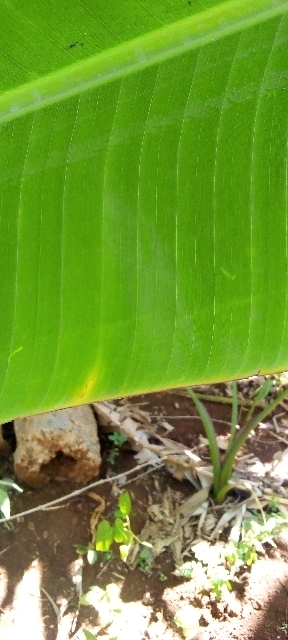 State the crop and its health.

banana, healthy
